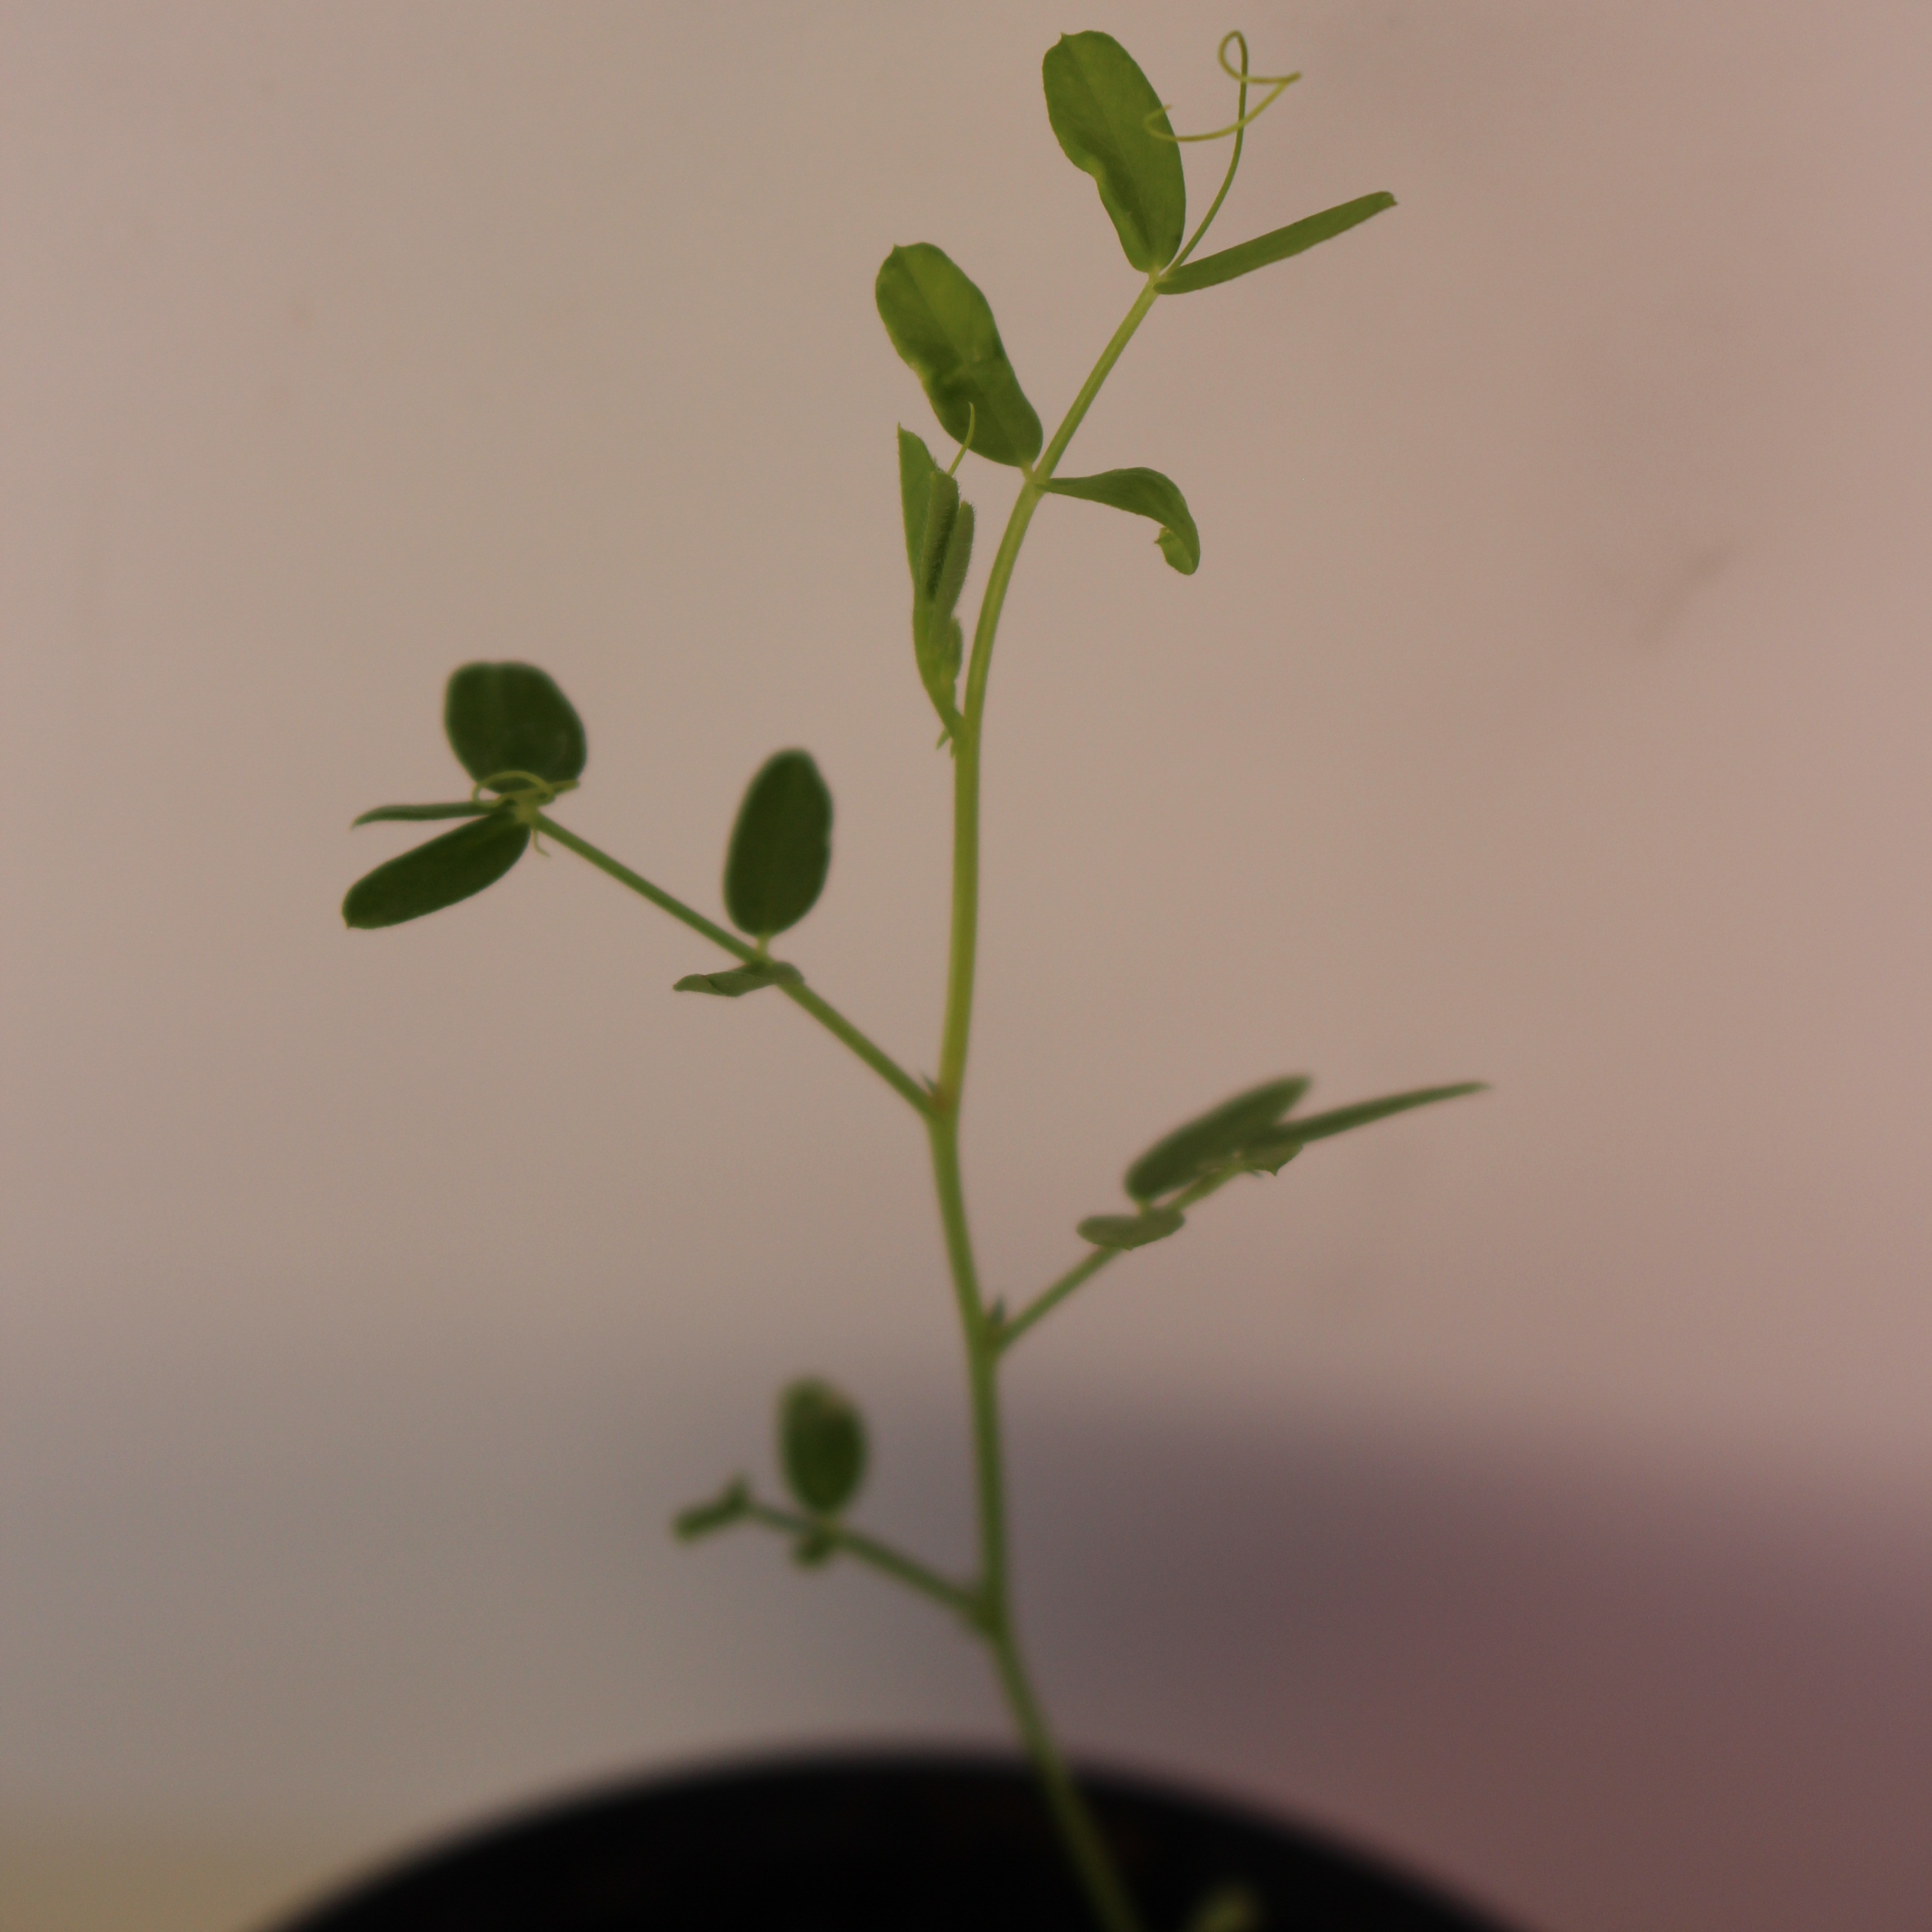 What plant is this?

Vicia sativa
